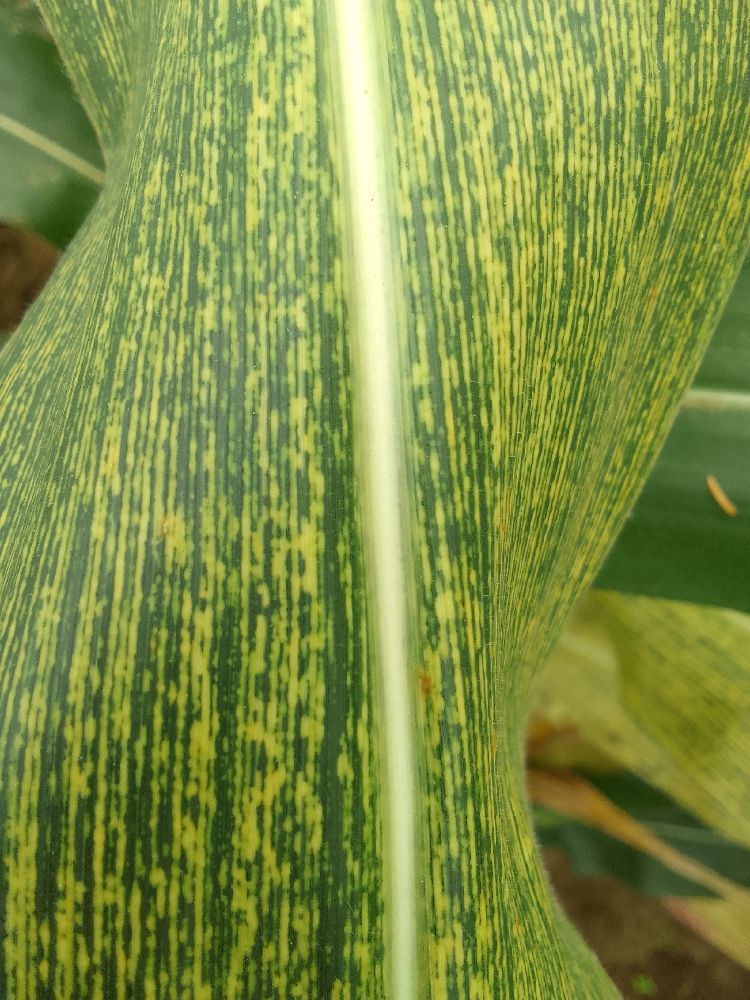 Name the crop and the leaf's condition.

maize, maize streak virus
